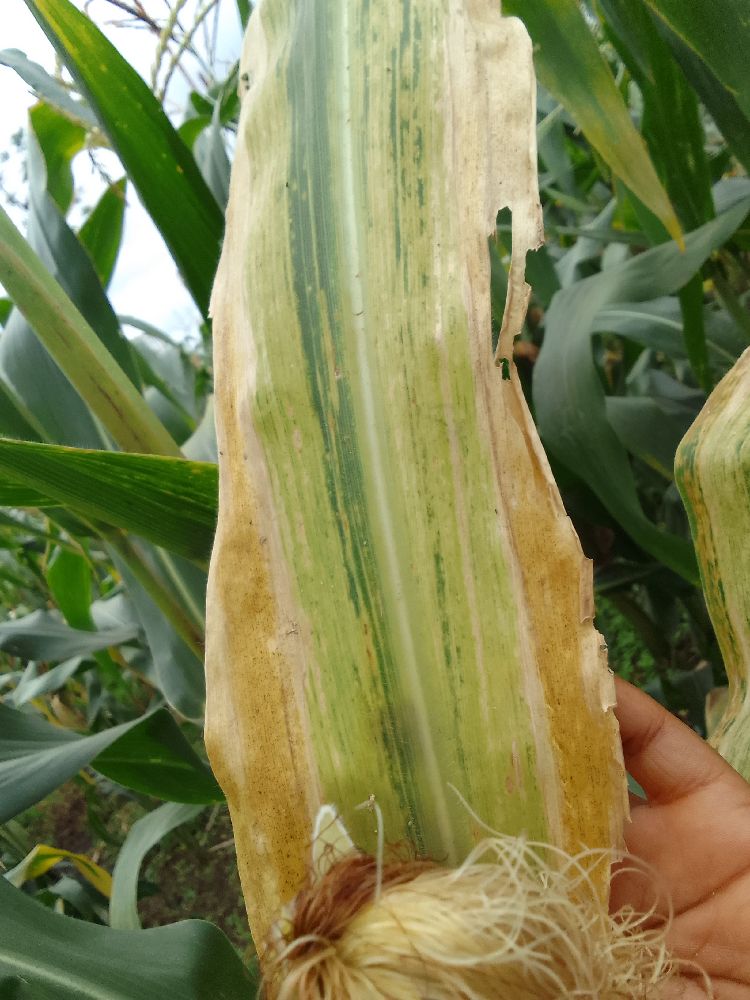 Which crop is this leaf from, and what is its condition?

maize, maize lethal necrosis
